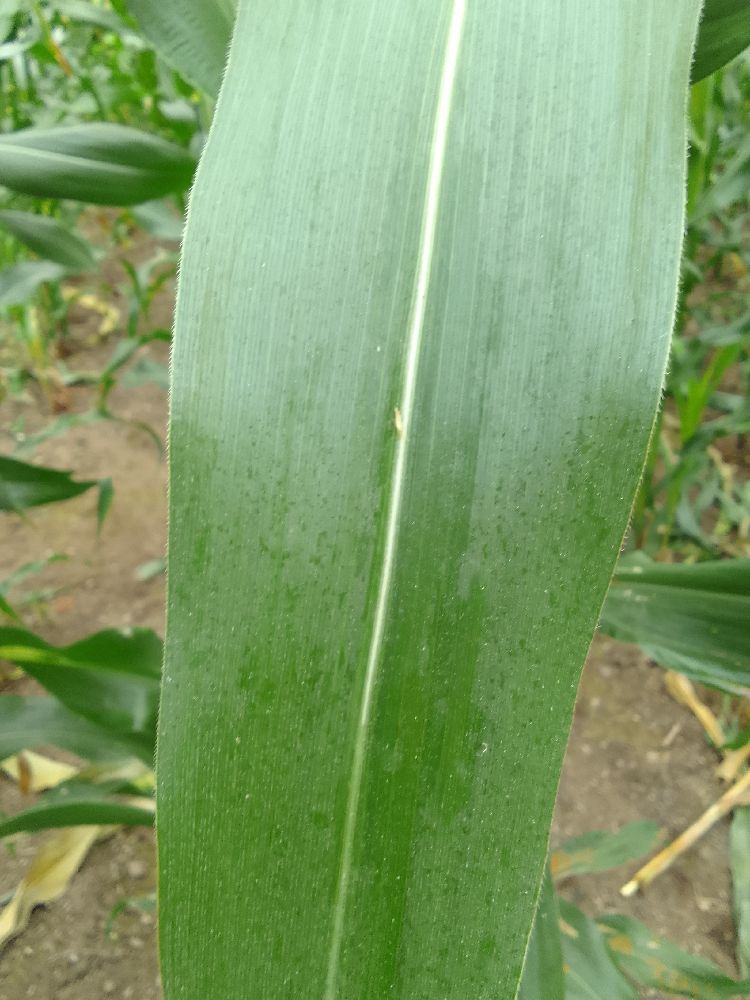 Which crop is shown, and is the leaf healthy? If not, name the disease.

maize, healthy
